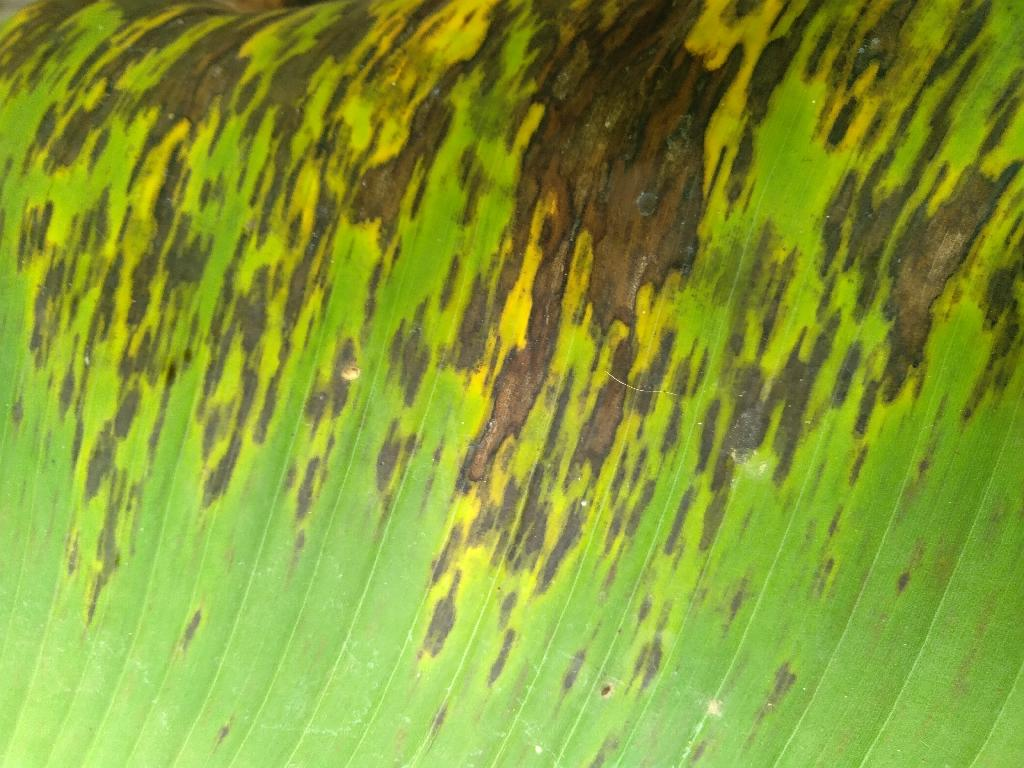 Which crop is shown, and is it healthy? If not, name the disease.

banana, black sigatoka
